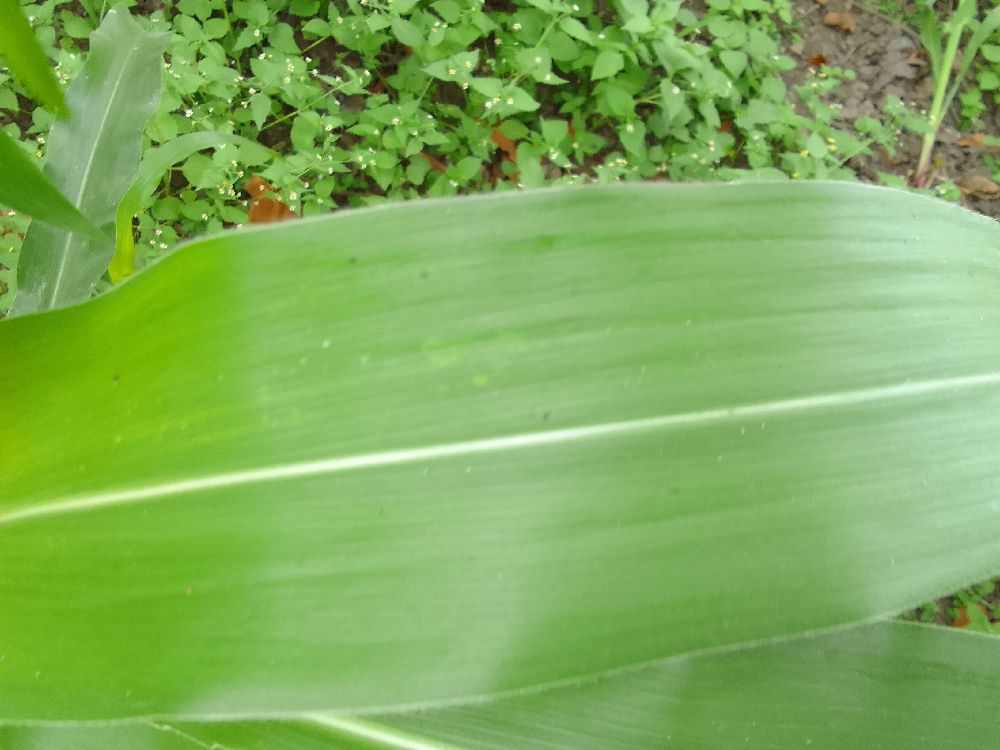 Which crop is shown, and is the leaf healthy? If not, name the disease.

maize, healthy
